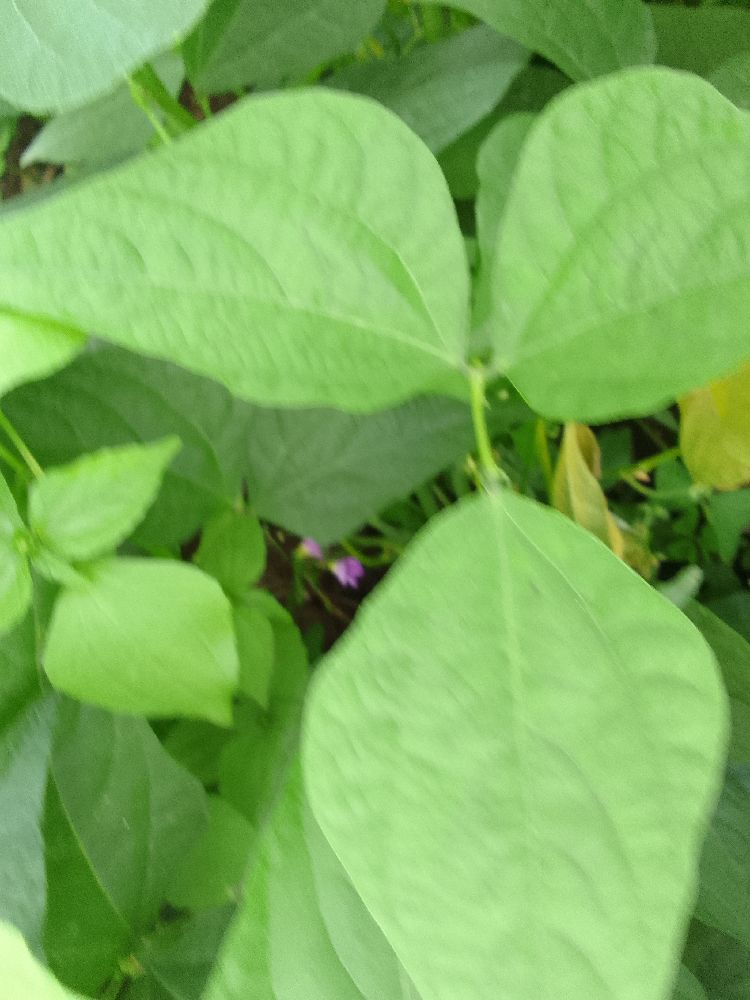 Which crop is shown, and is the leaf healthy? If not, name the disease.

common bean, healthy
